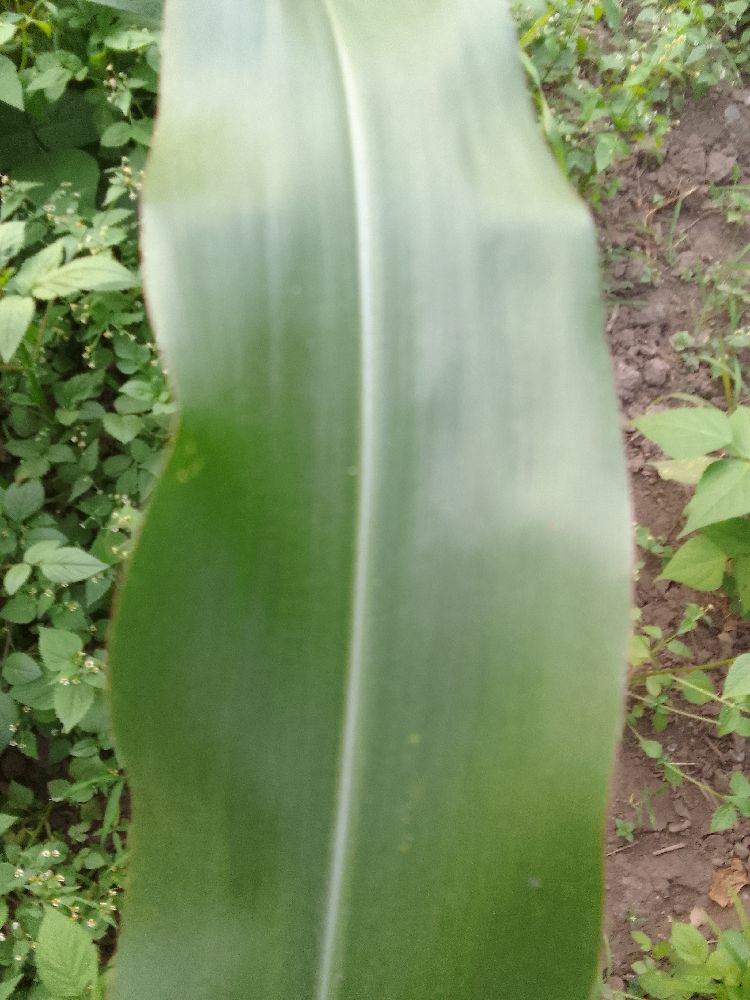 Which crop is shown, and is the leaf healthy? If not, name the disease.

maize, healthy
